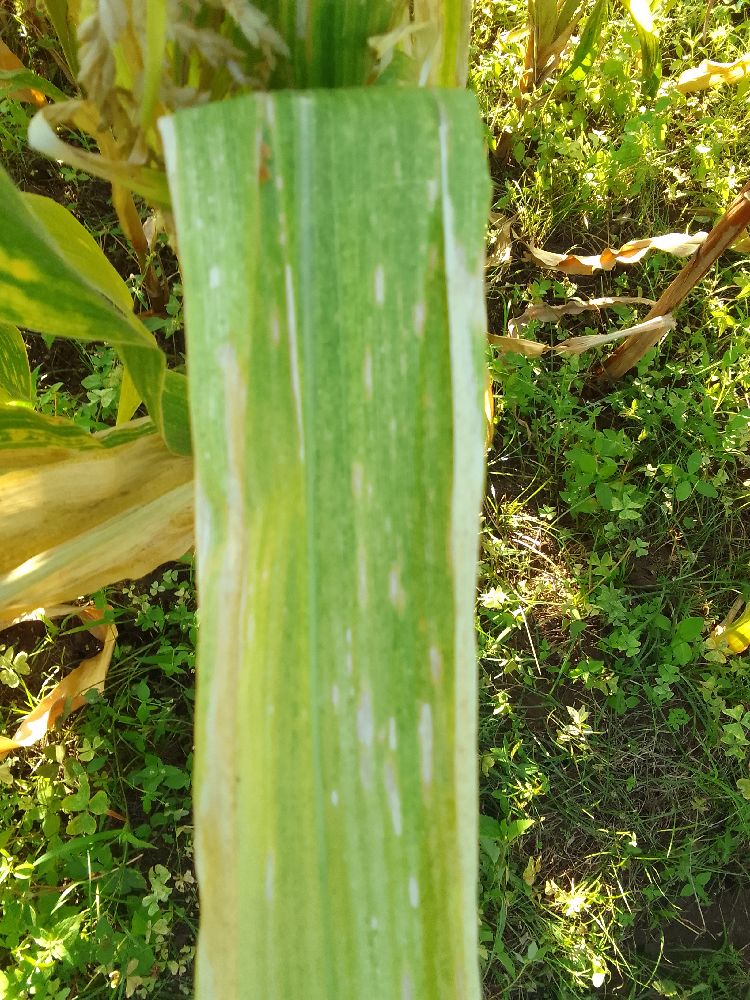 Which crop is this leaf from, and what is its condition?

maize, maize lethal necrosis
